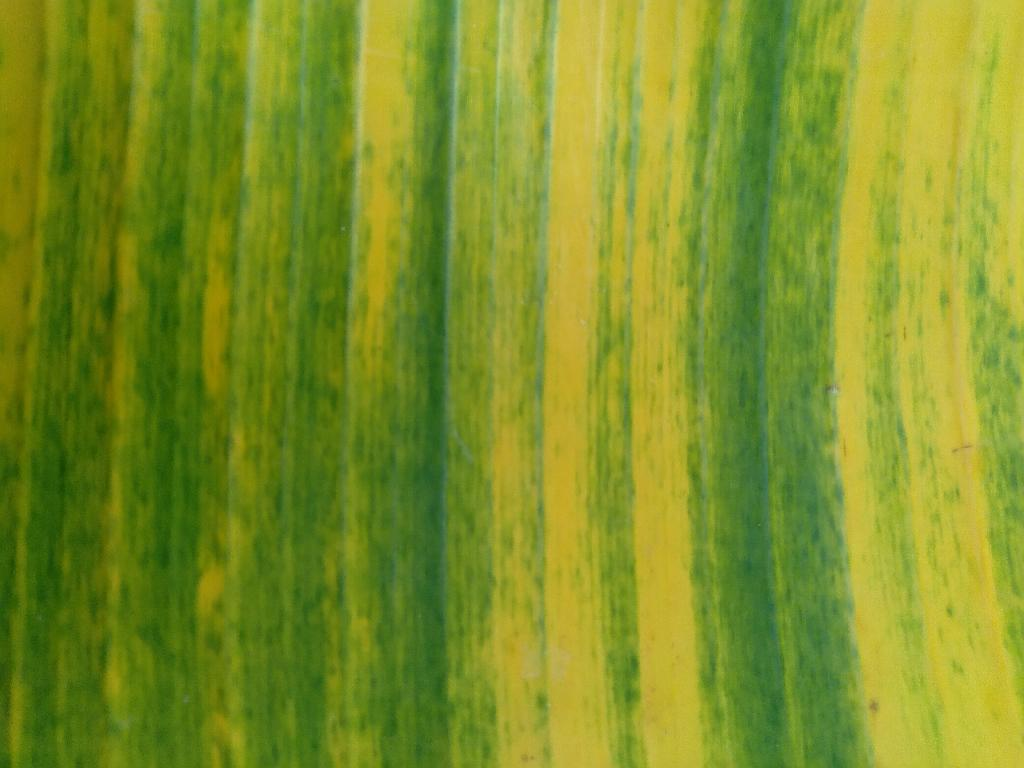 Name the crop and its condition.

banana, fusarium wilt race 1
